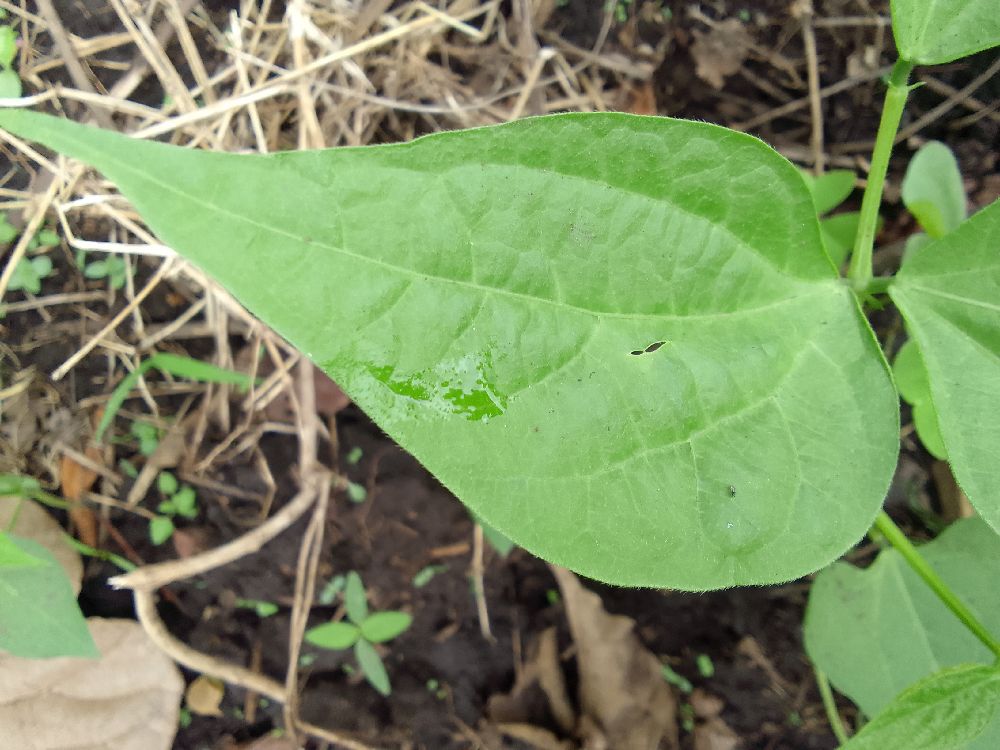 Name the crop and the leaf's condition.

common bean, healthy
